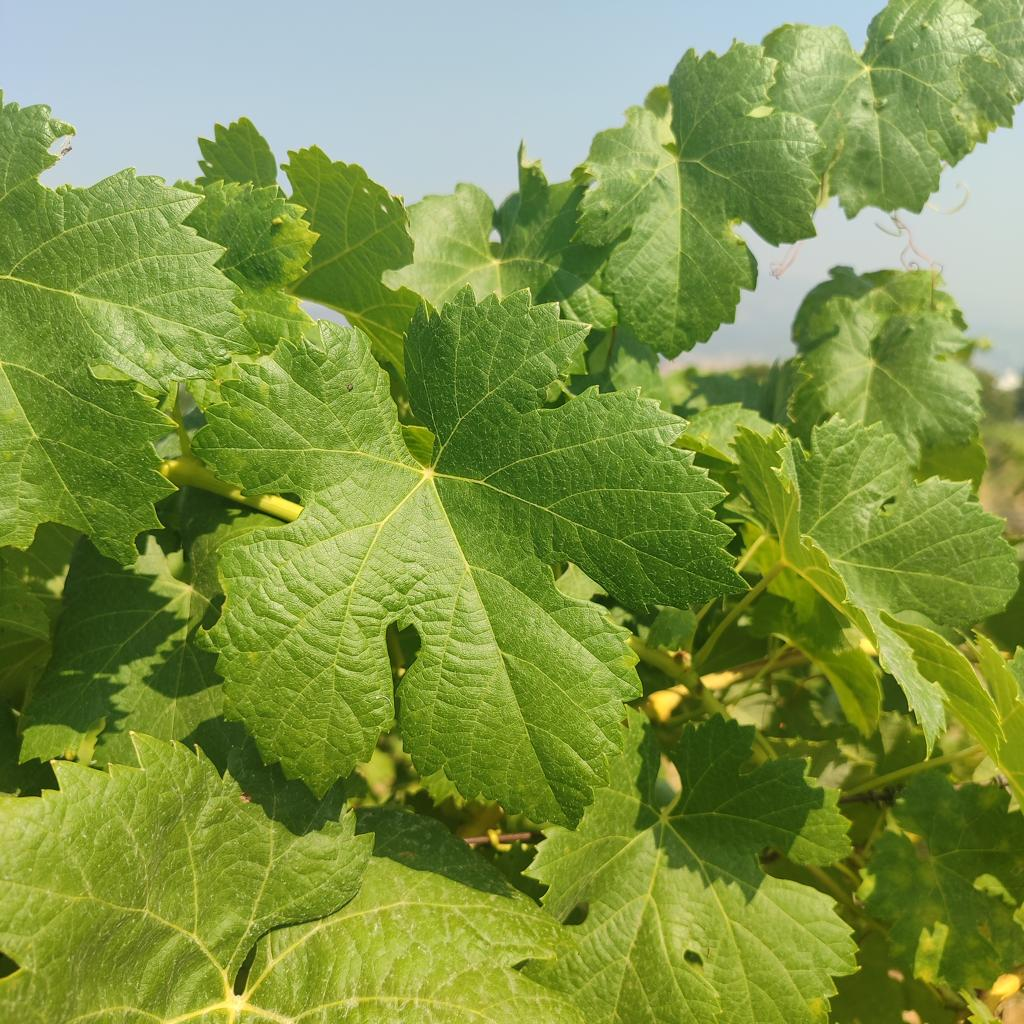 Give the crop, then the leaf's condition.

grapevine, healthy
